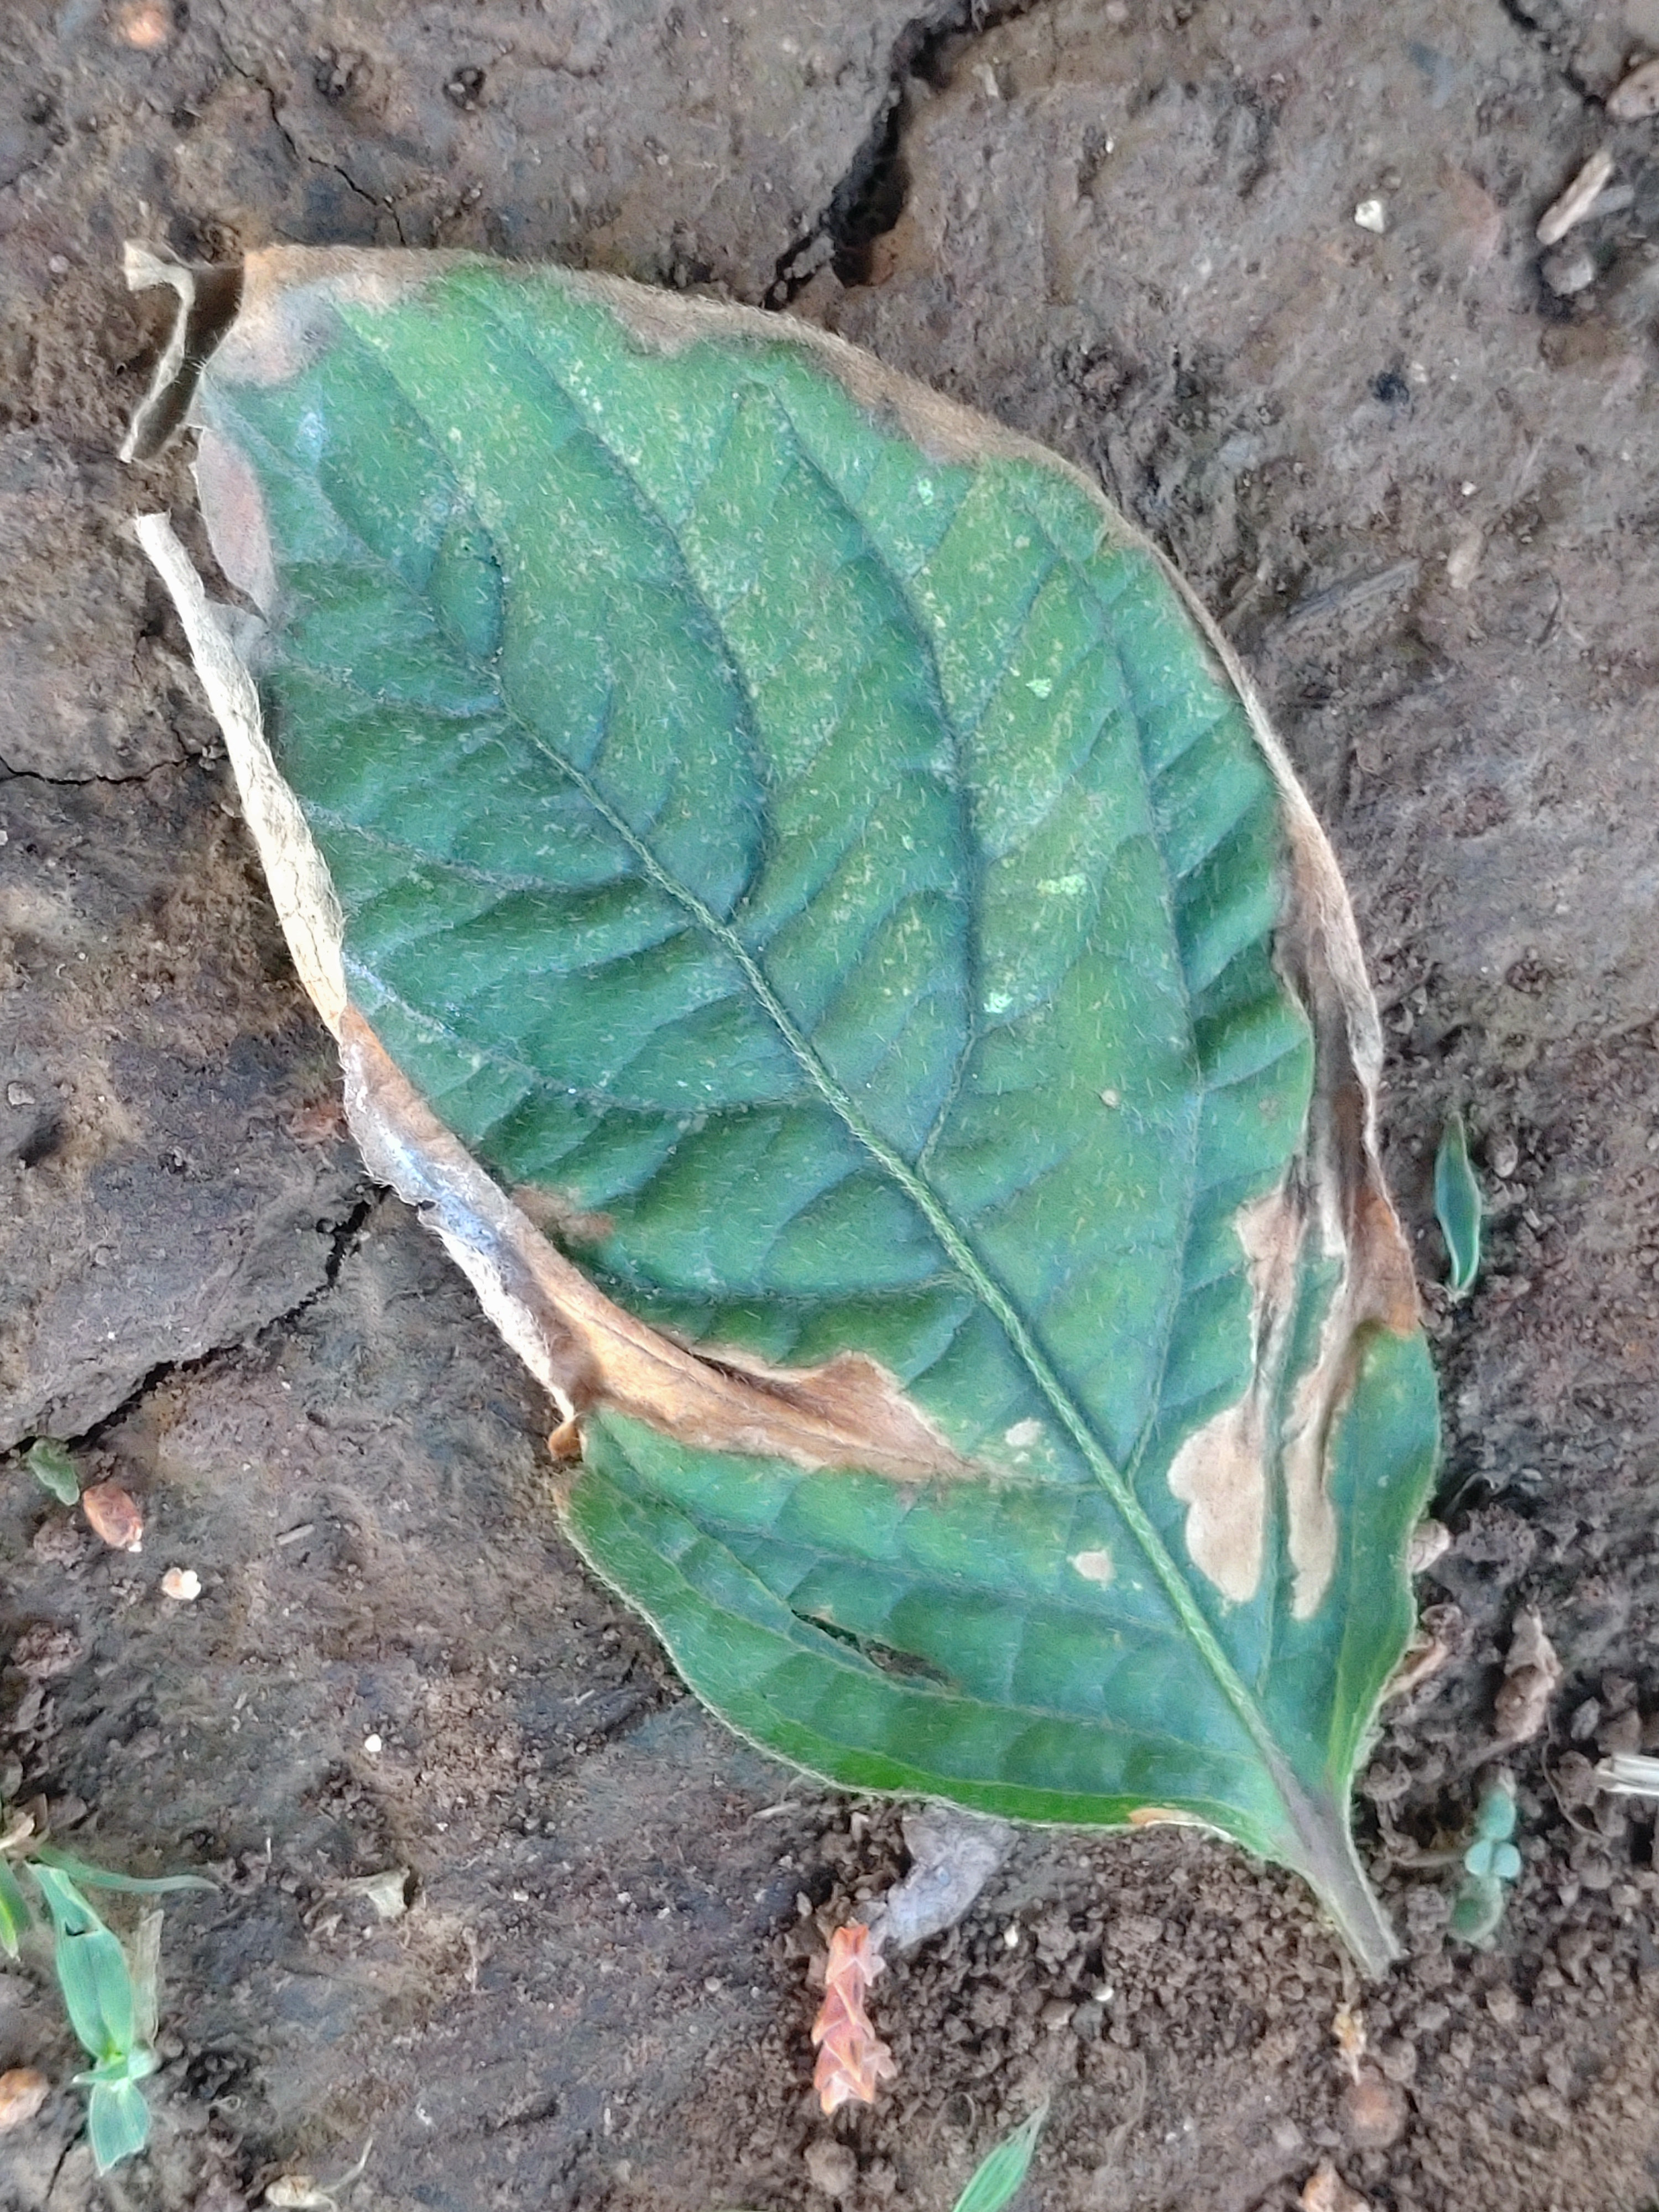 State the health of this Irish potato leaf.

early blight
